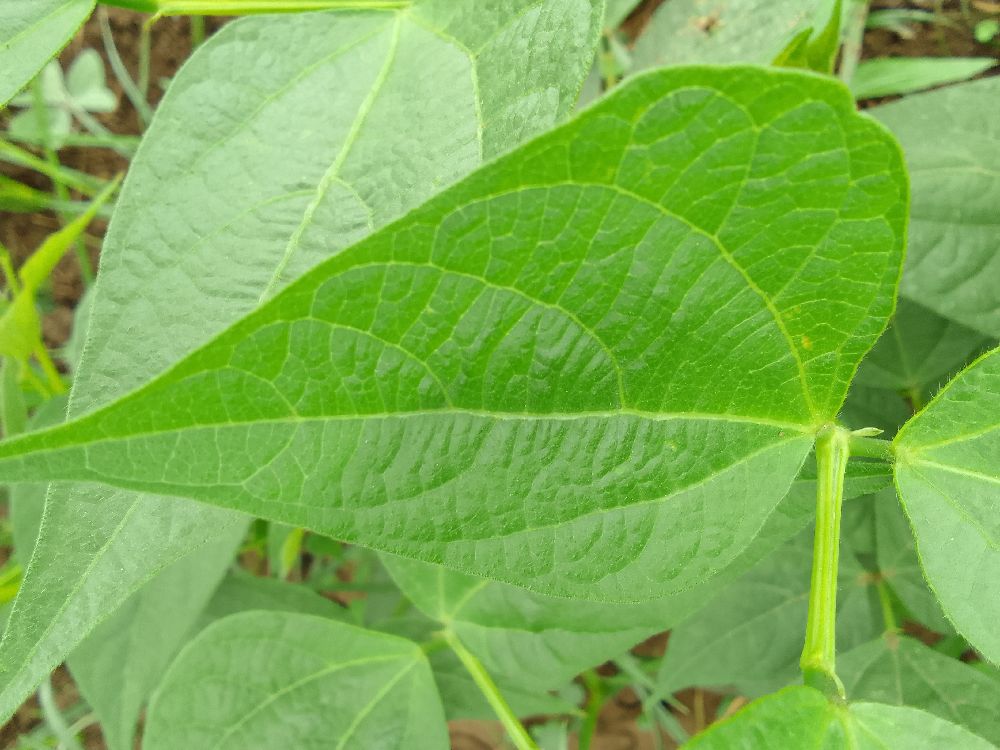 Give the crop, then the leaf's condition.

common bean, healthy
